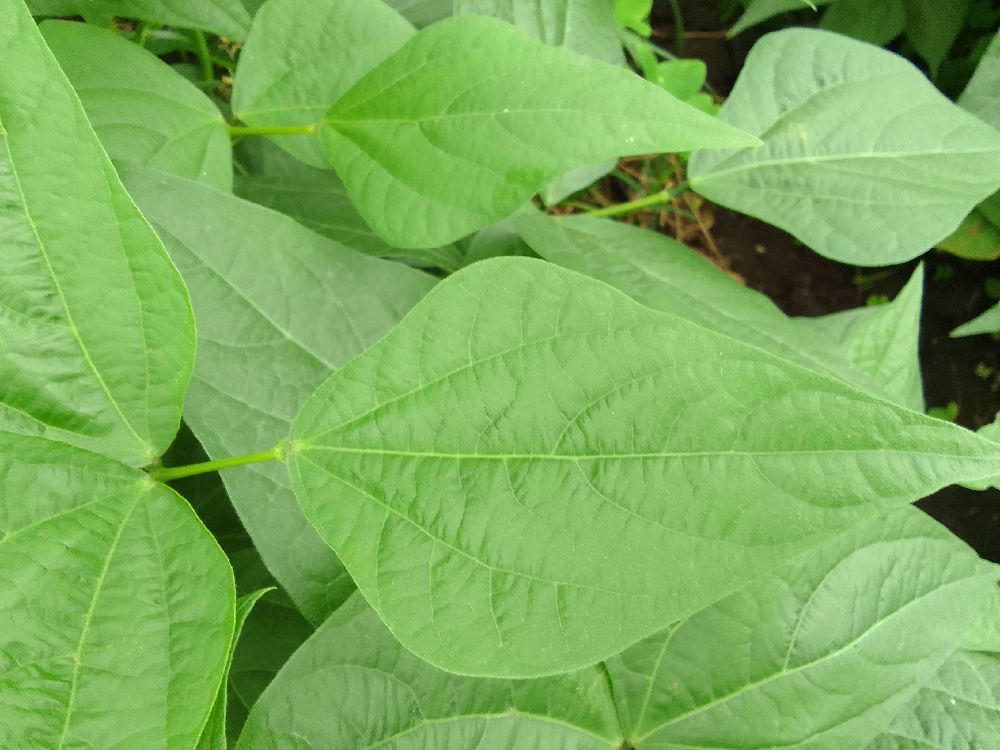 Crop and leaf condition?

common bean, healthy
